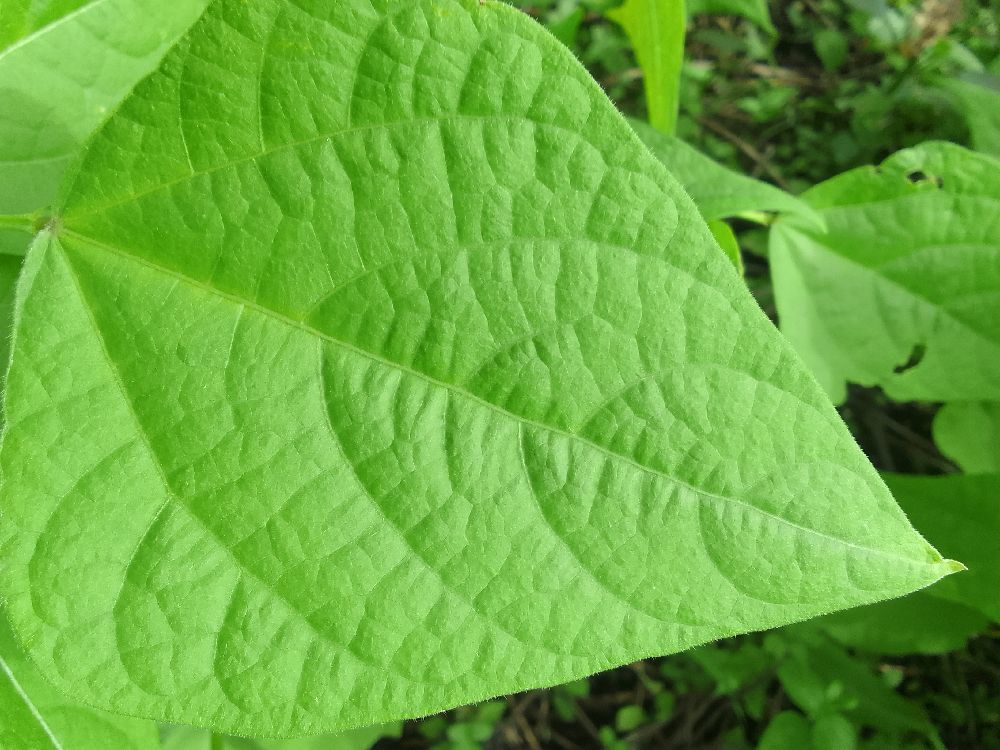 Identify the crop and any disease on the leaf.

common bean, healthy
